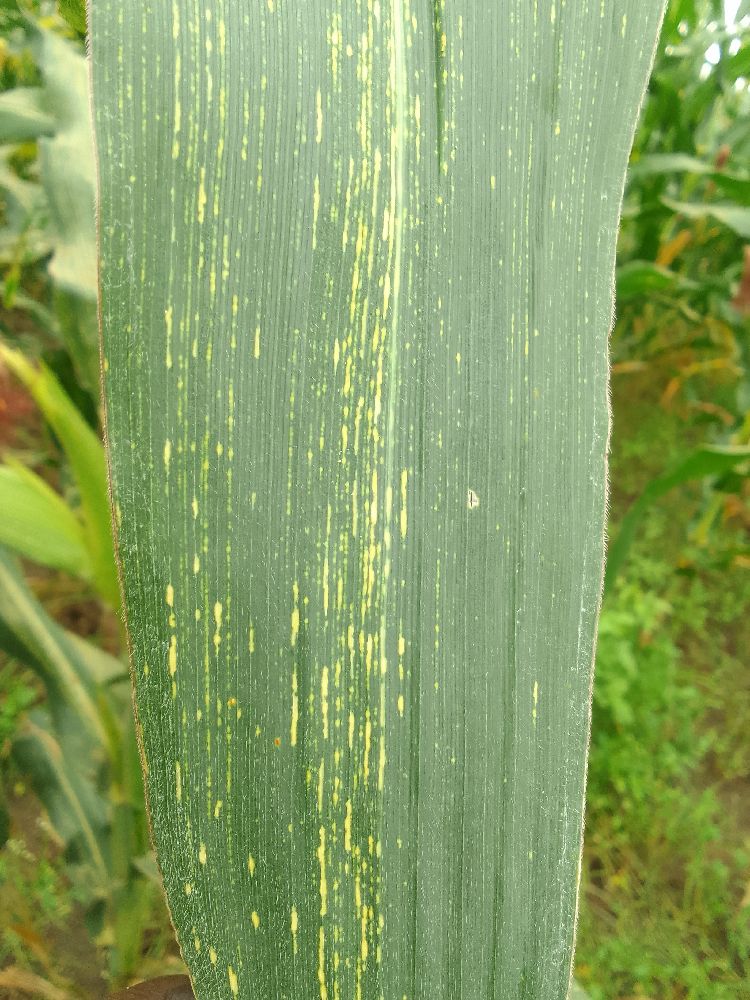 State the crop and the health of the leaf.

maize, maize streak virus
